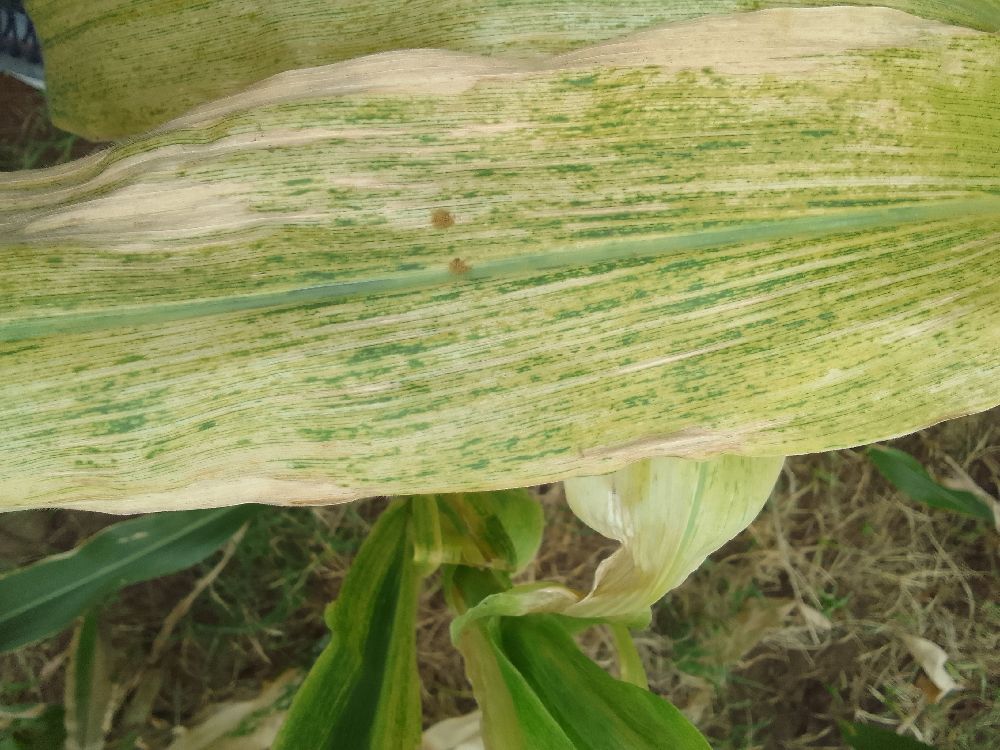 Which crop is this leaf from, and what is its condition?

maize, maize lethal necrosis
